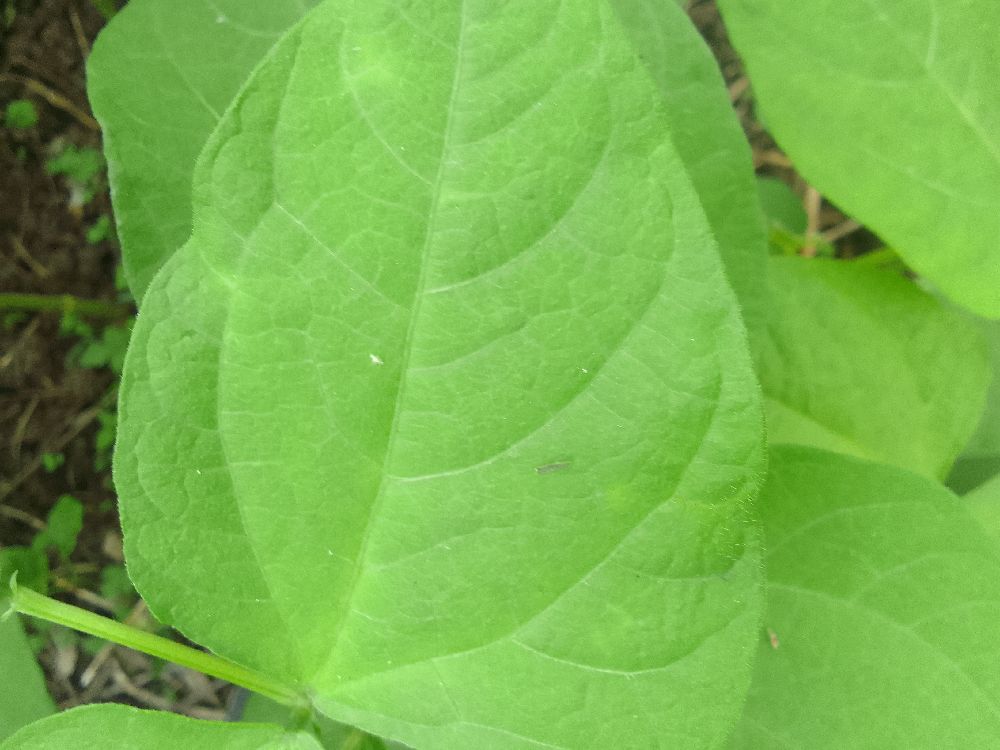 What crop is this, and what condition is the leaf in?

common bean, healthy
